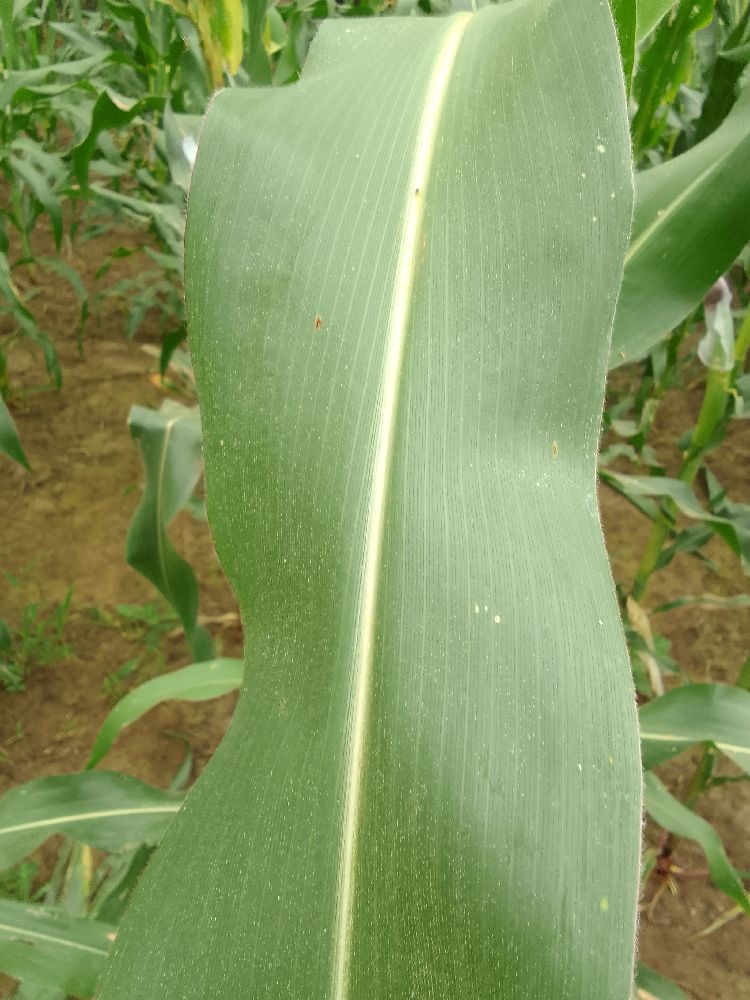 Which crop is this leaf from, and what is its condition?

maize, healthy
